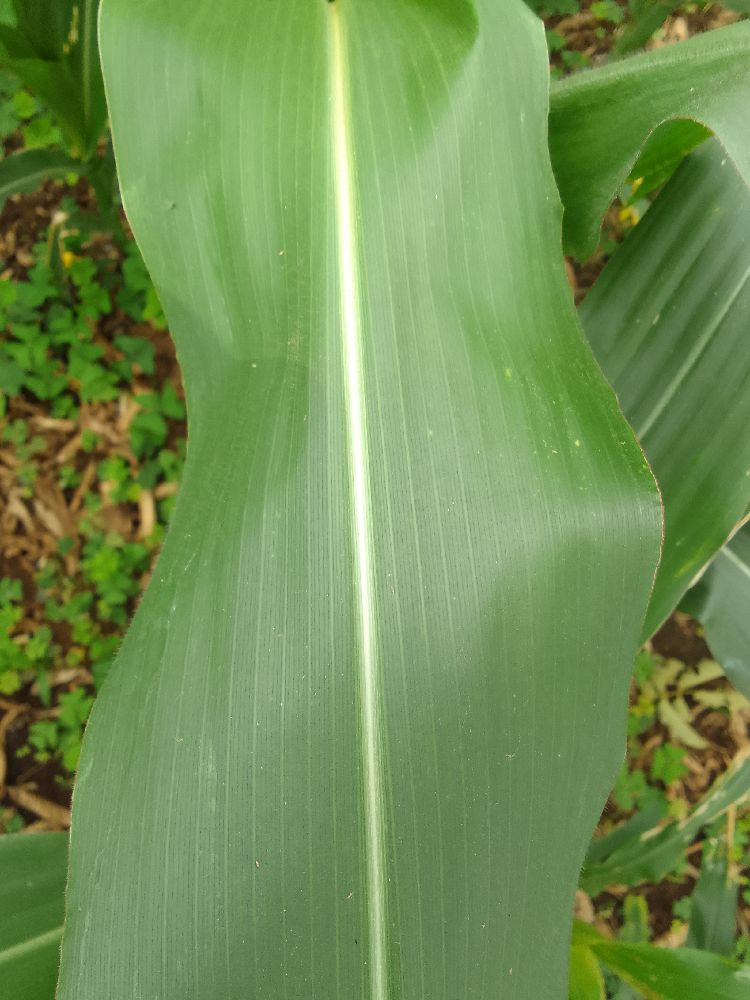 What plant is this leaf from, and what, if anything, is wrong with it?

maize, healthy
